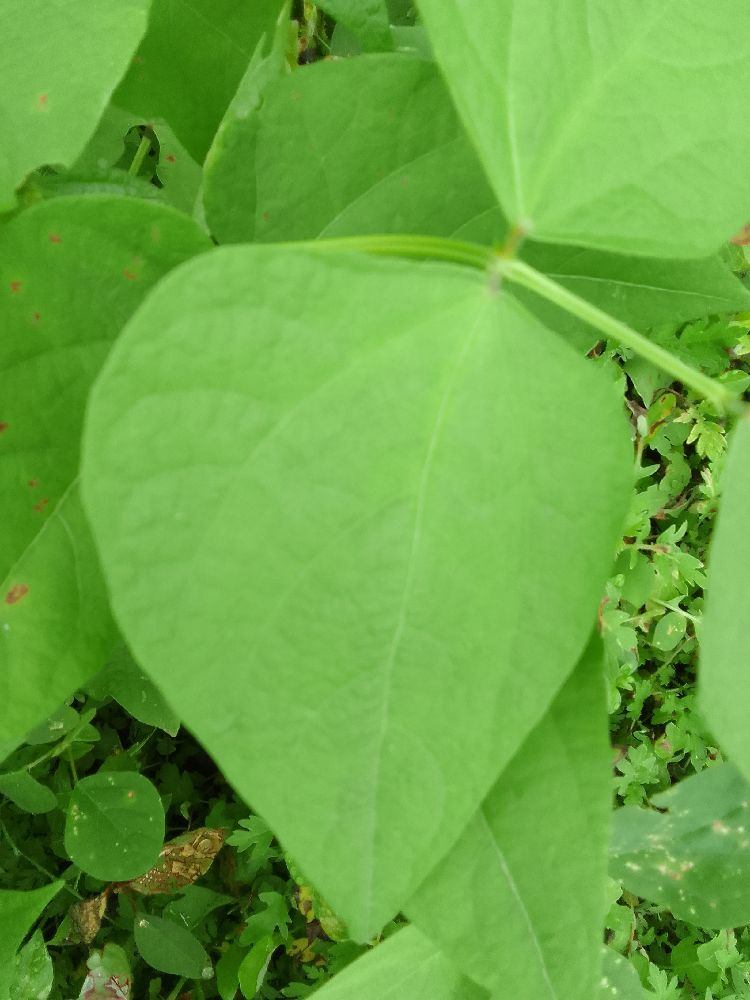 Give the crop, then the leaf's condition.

common bean, healthy
